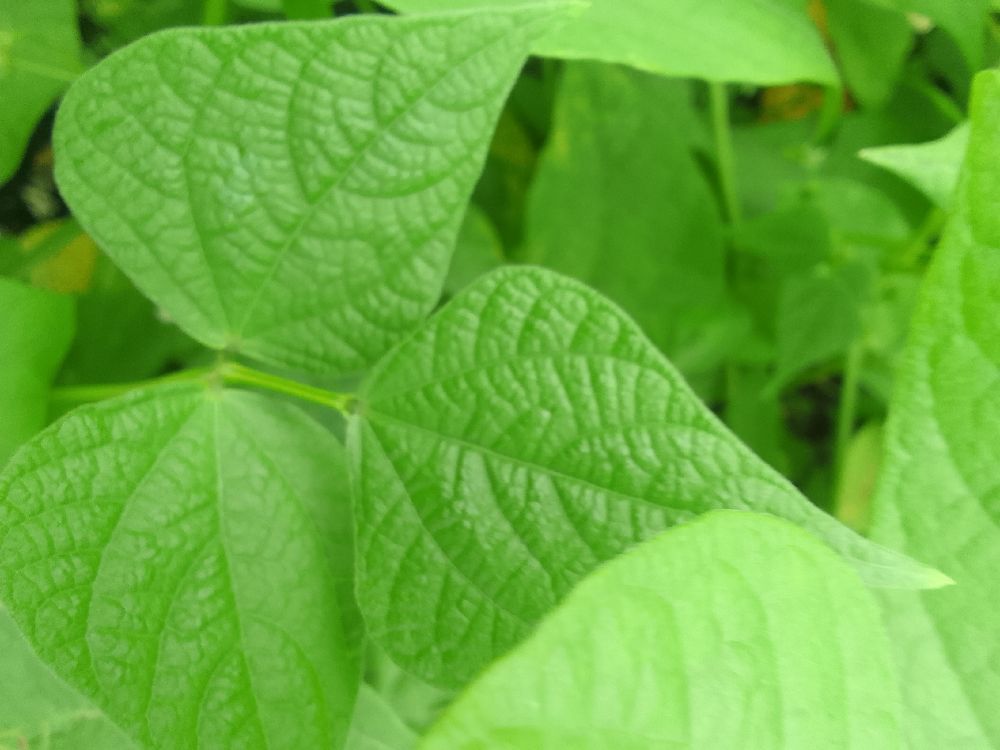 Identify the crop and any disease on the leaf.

common bean, healthy
